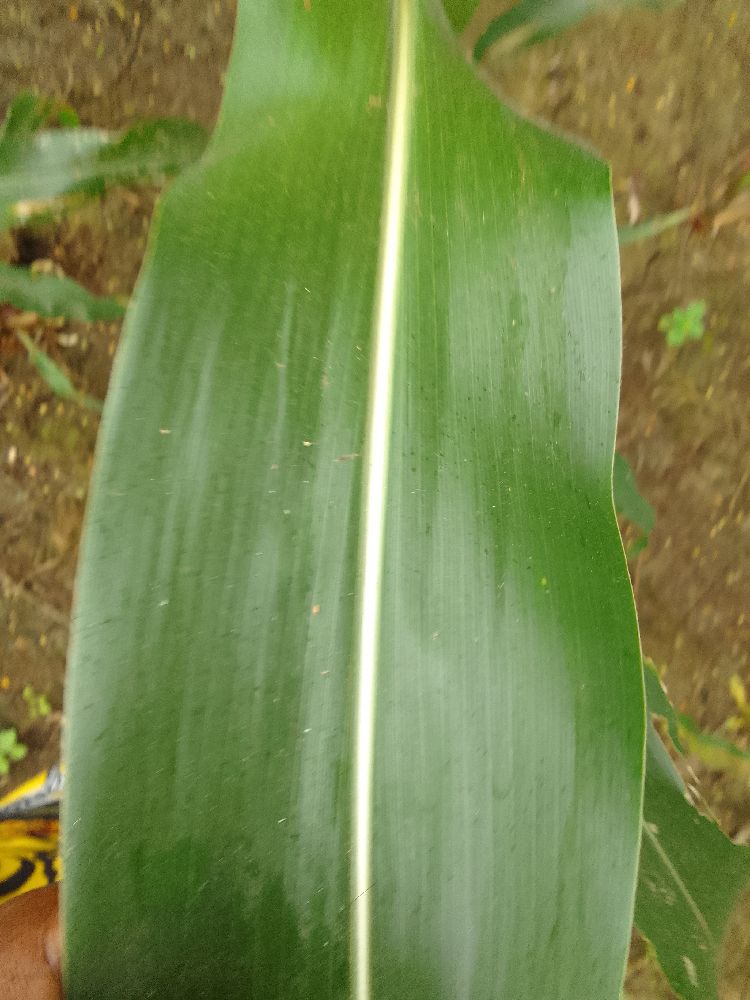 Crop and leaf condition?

maize, healthy
